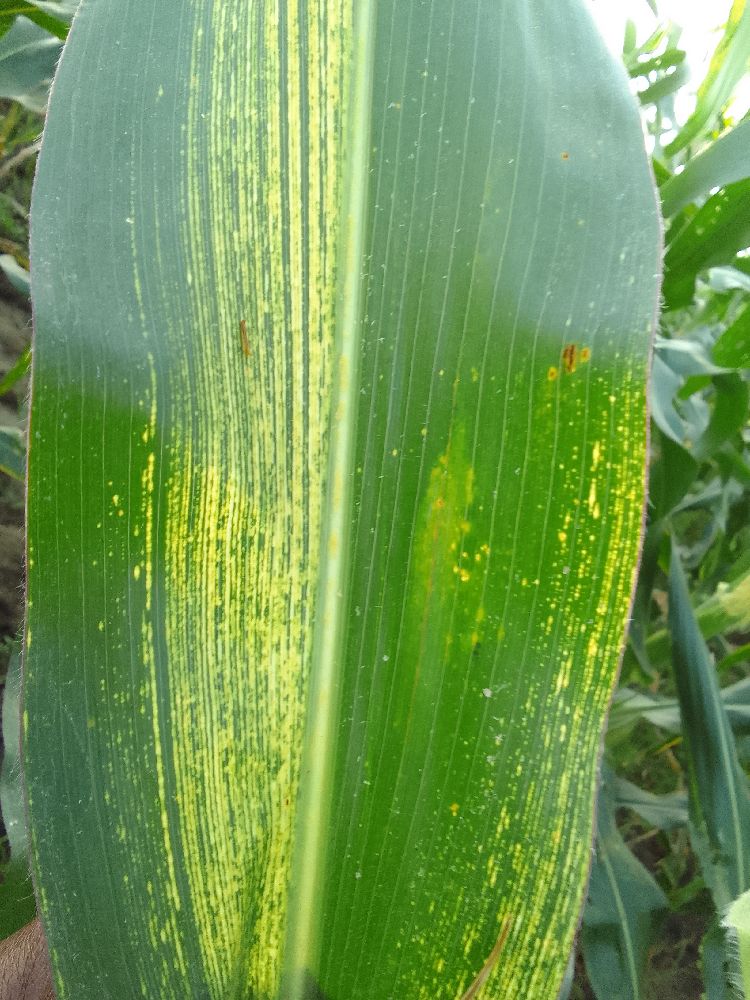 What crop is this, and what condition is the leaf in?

maize, maize streak virus
